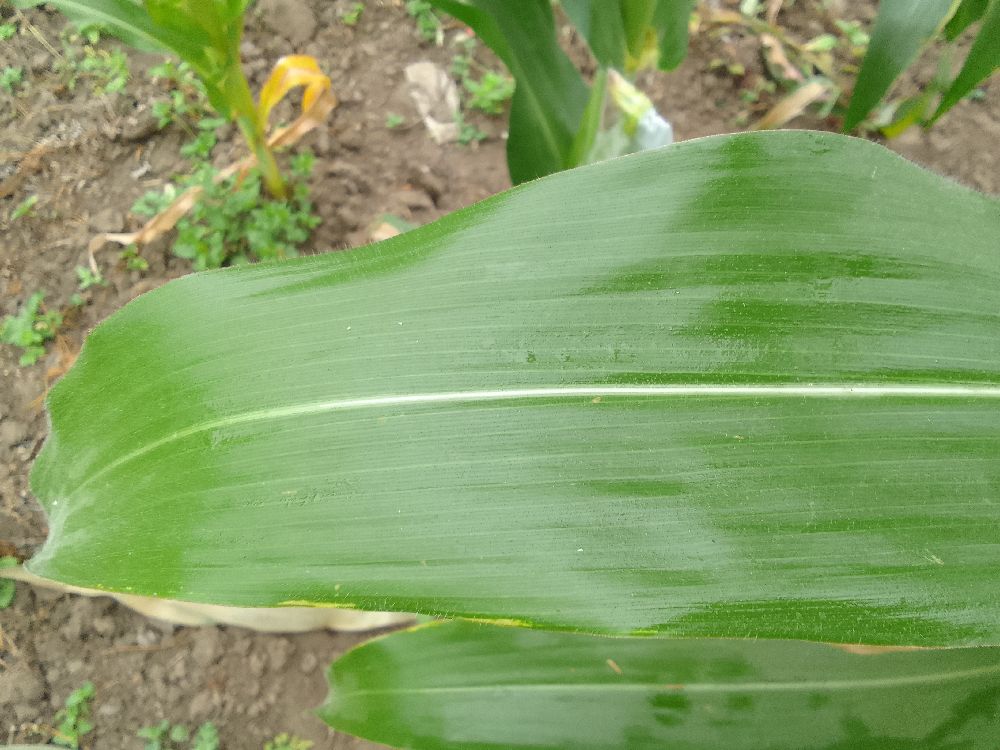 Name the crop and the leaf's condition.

maize, healthy
